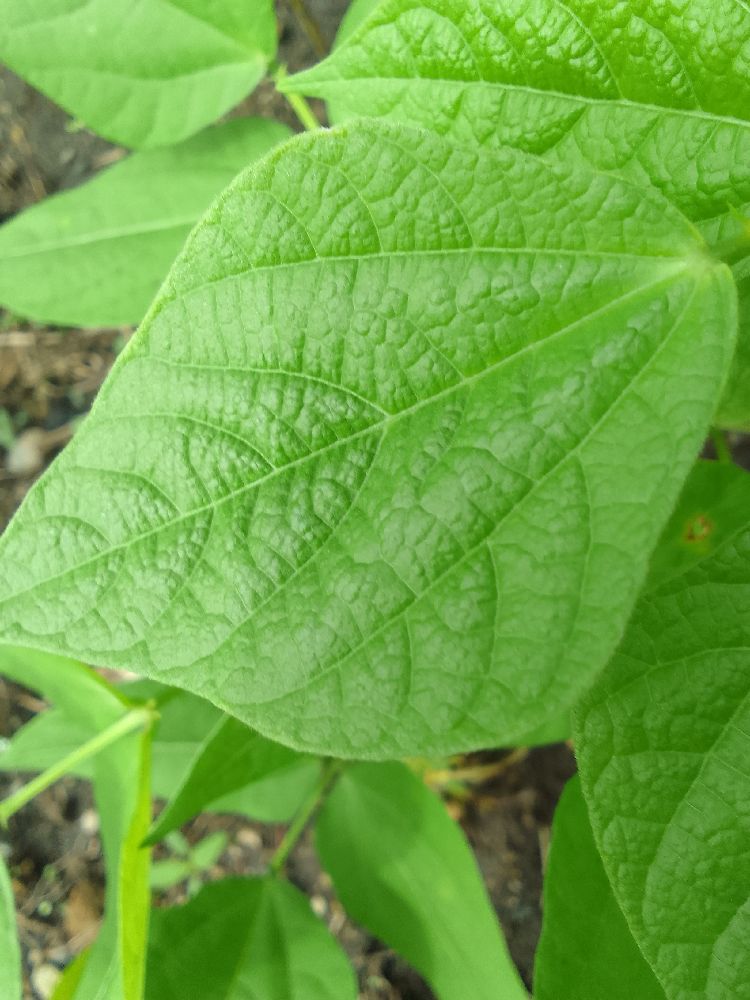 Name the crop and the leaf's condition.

common bean, healthy
